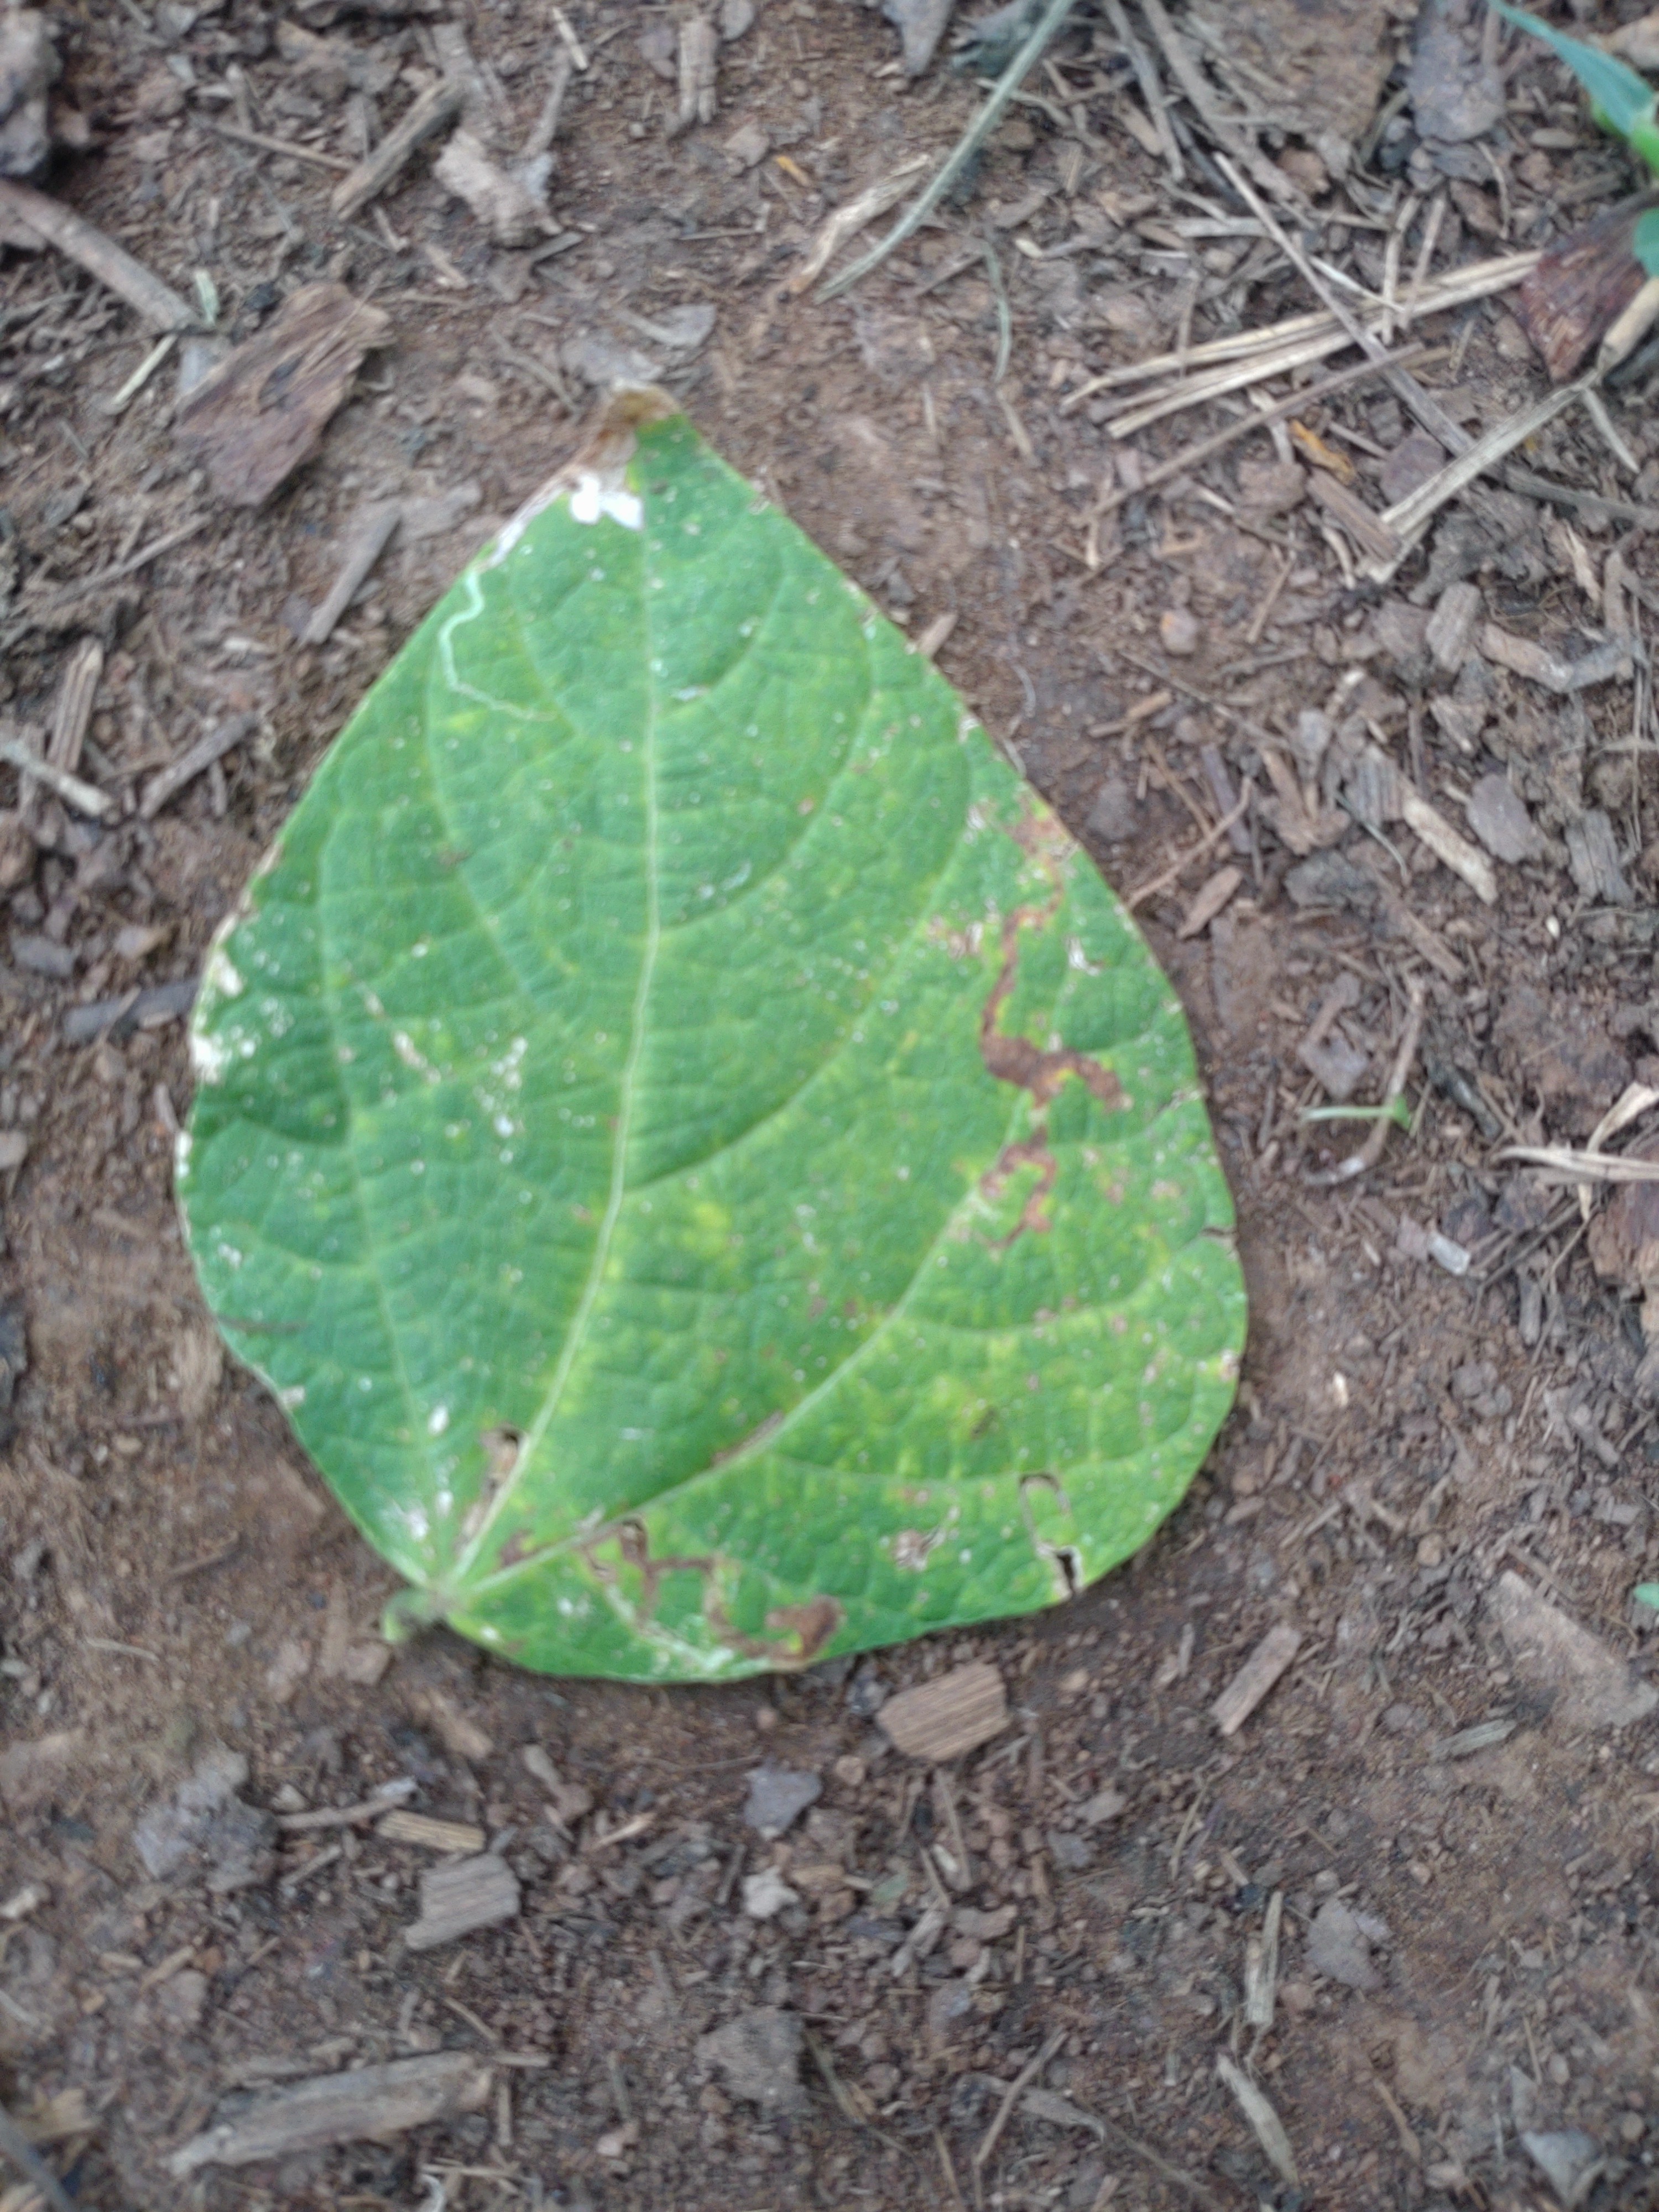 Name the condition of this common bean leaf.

anthracnose
